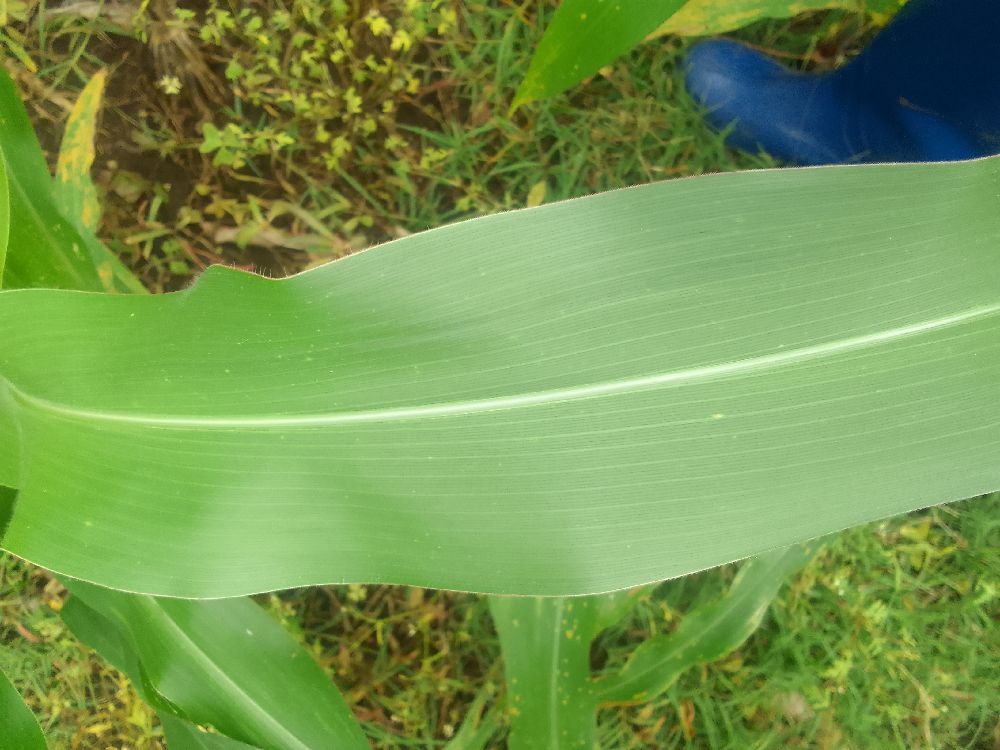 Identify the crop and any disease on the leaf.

maize, healthy
